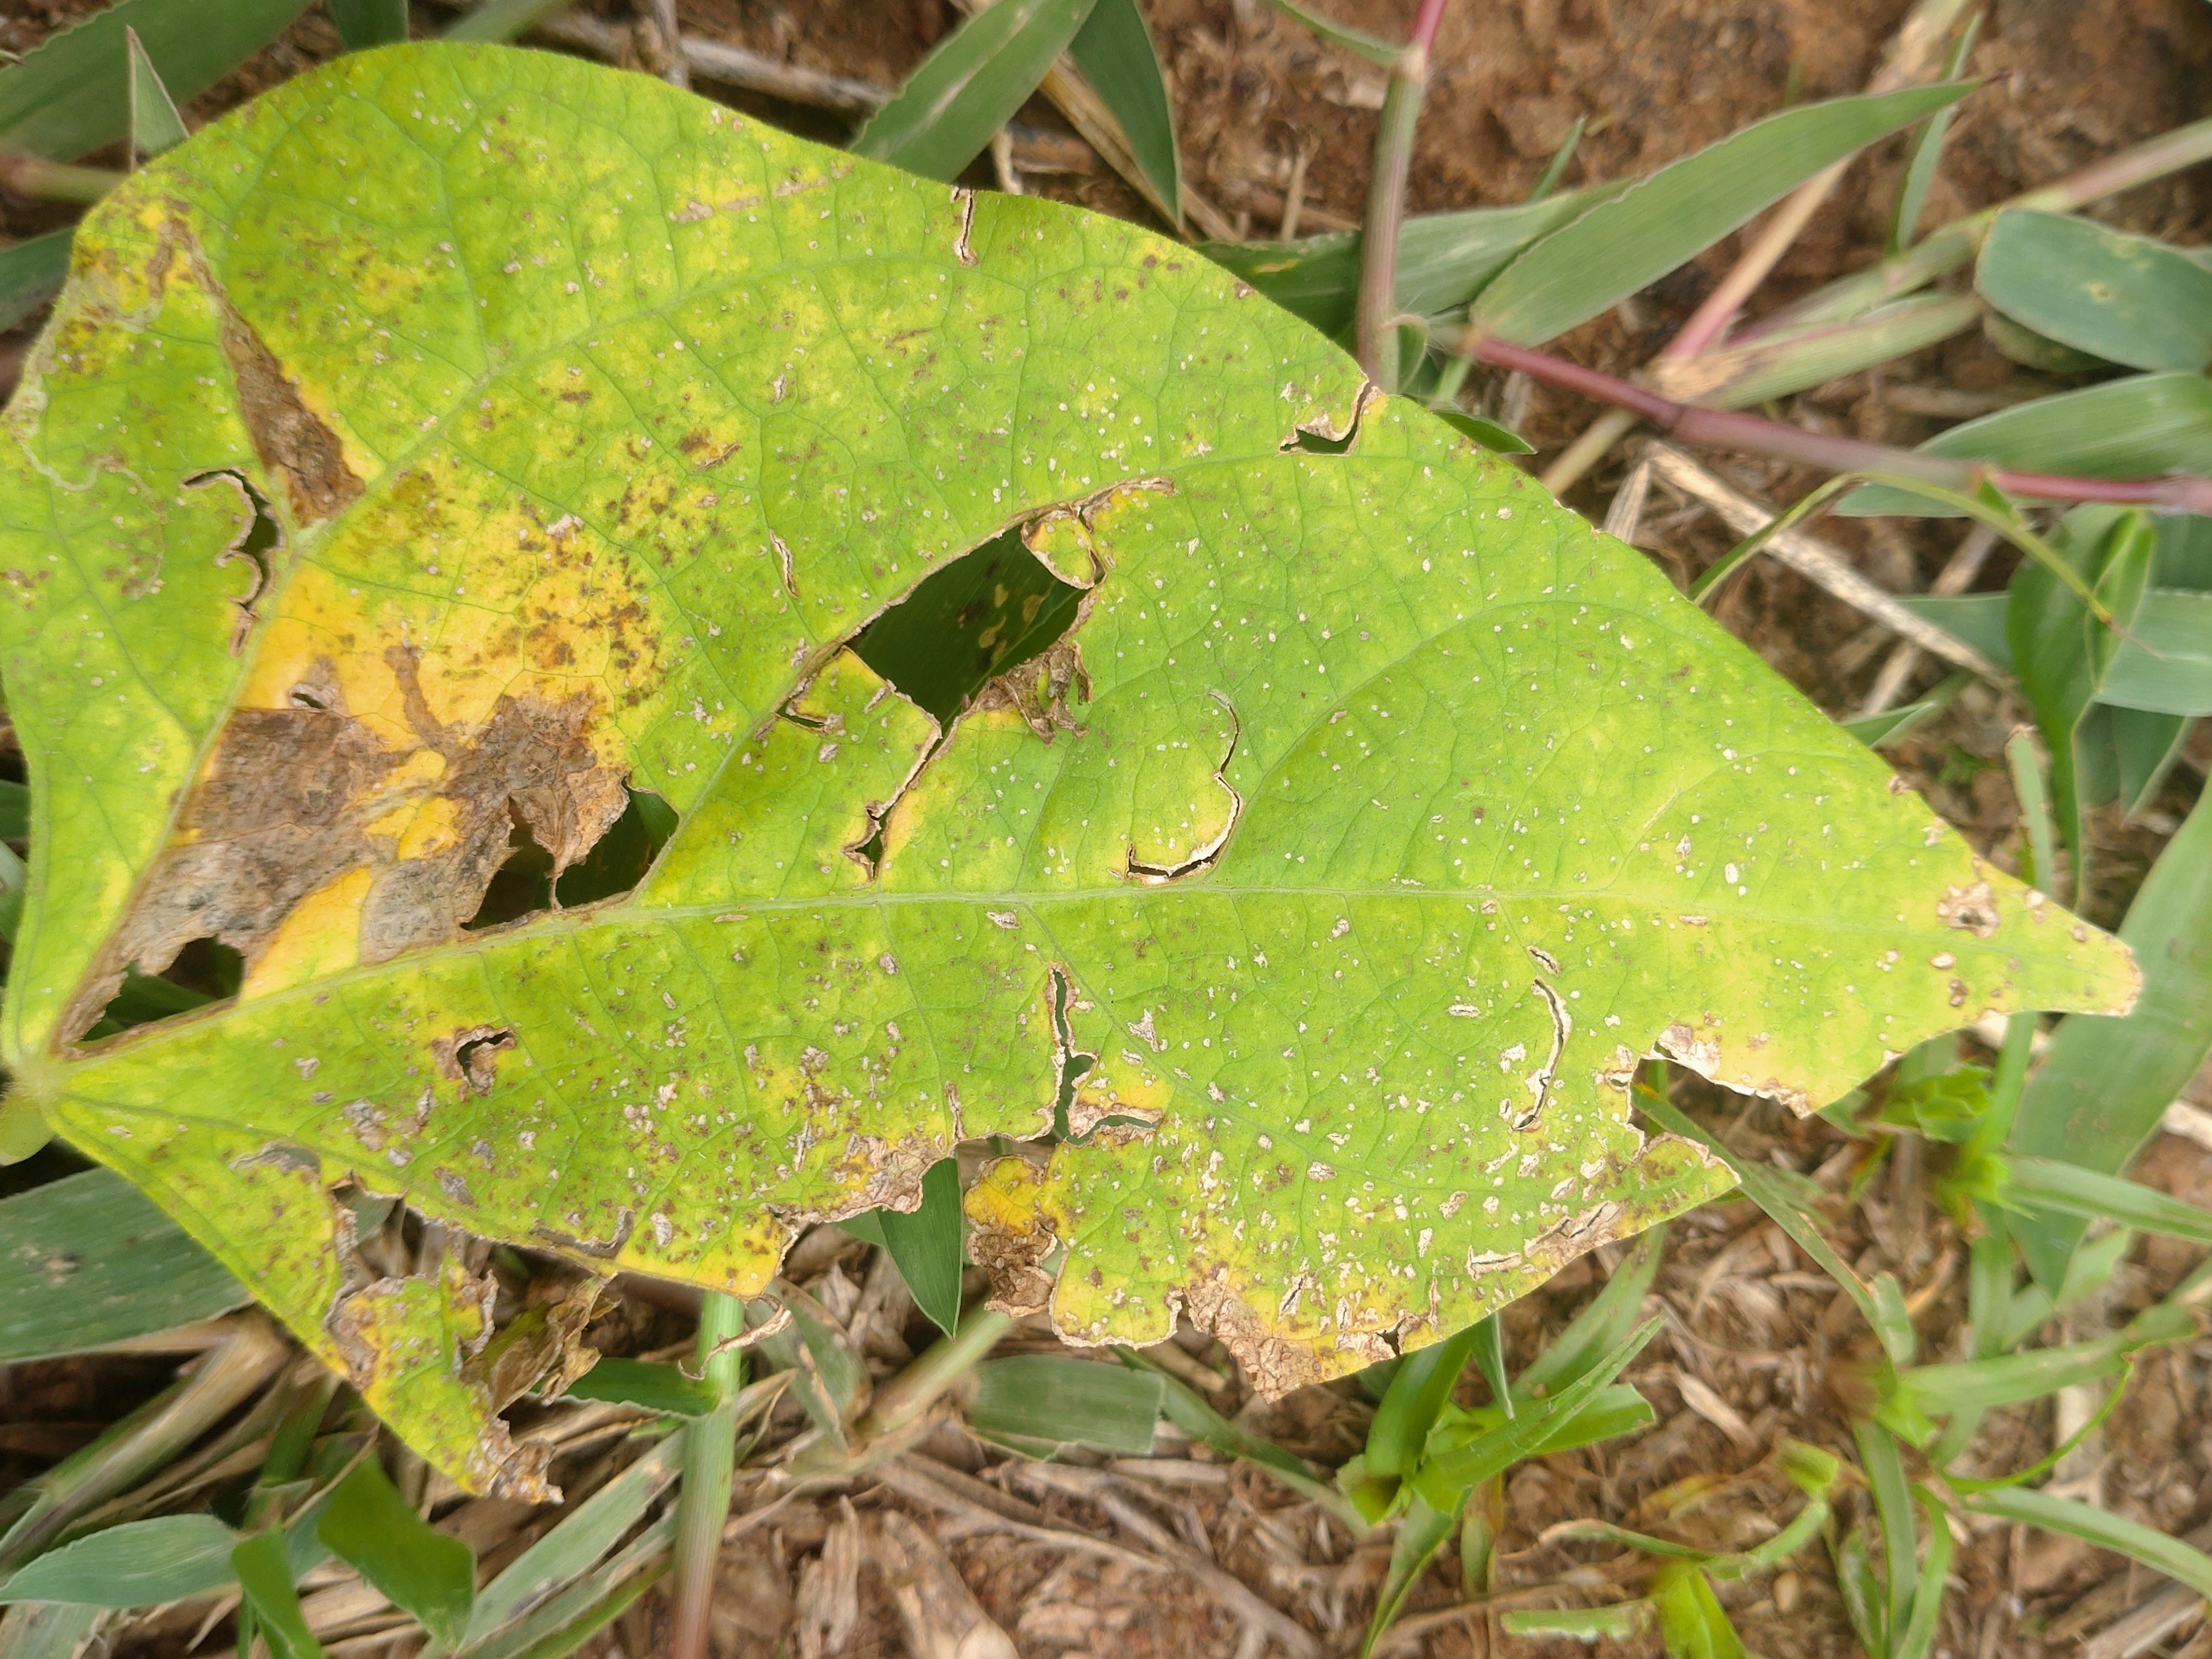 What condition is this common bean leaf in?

rust
